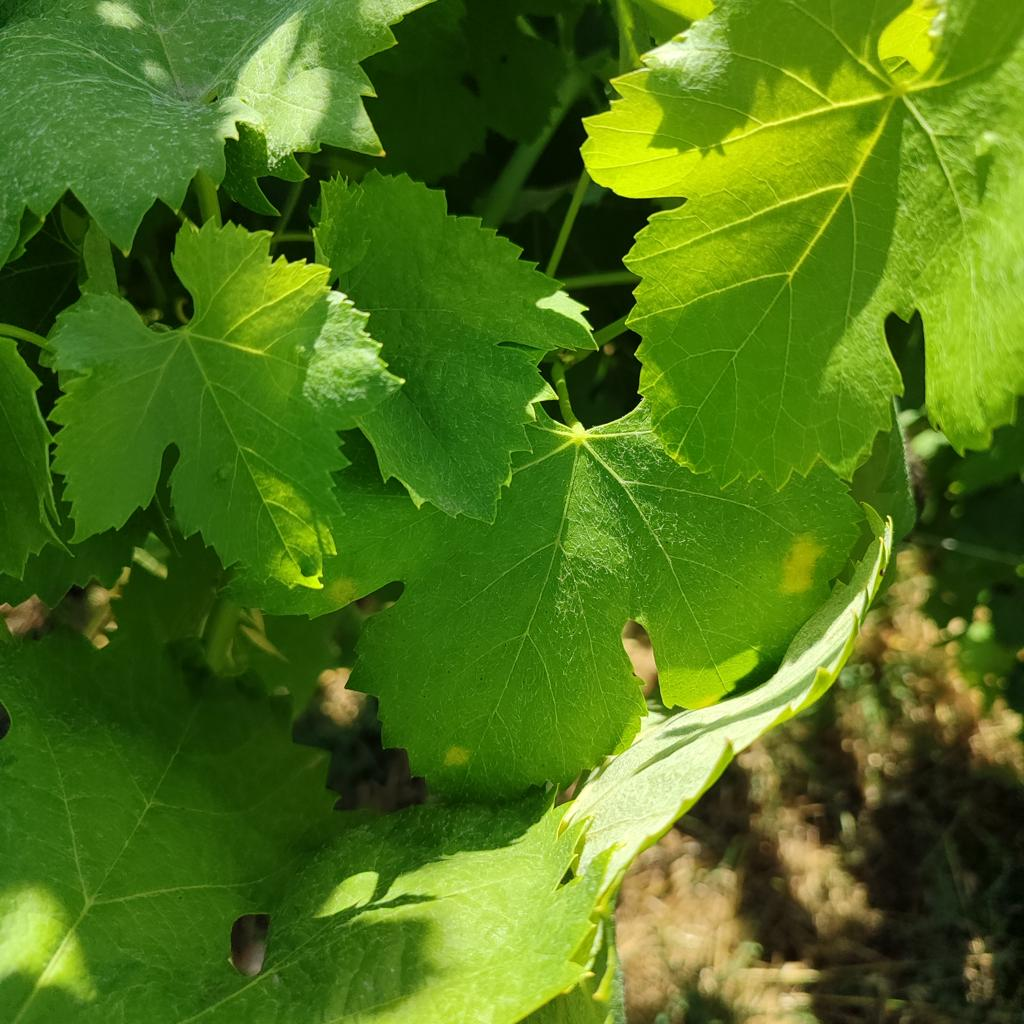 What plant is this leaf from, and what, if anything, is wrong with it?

grapevine, downy mildew
